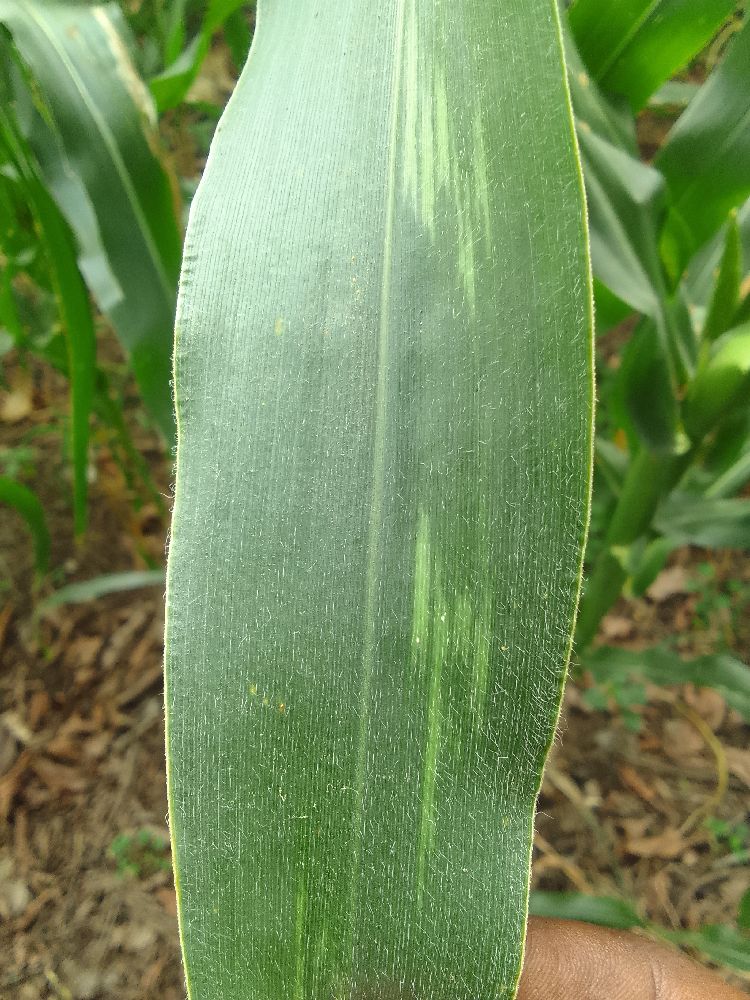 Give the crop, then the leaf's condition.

maize, healthy
